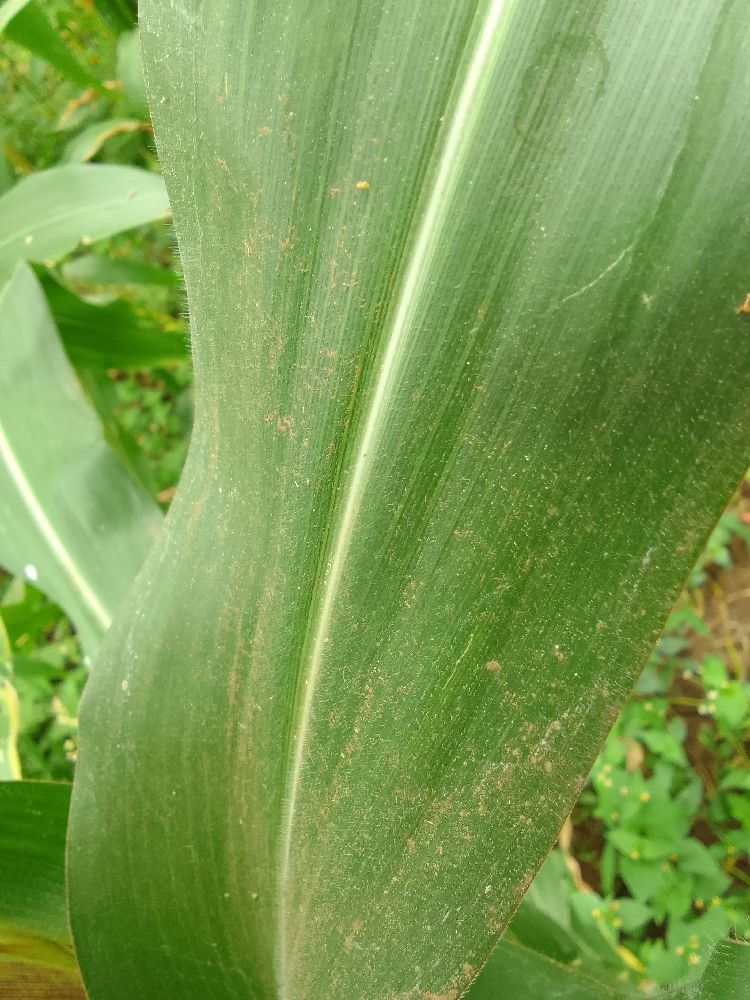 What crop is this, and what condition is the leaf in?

maize, healthy
